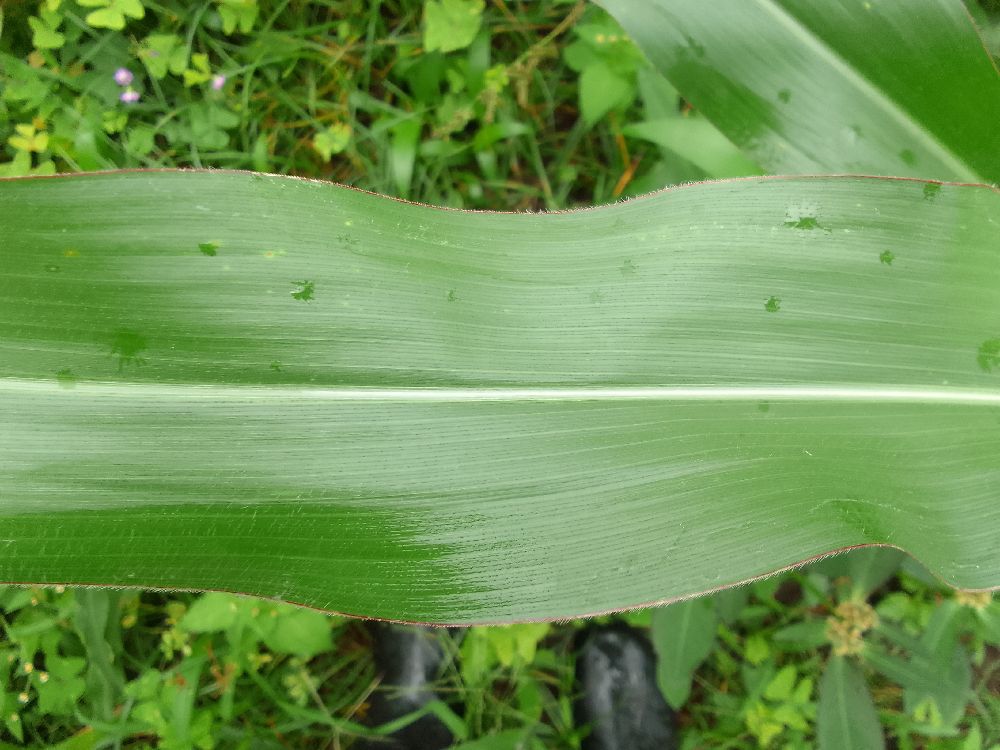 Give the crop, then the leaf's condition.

maize, healthy
